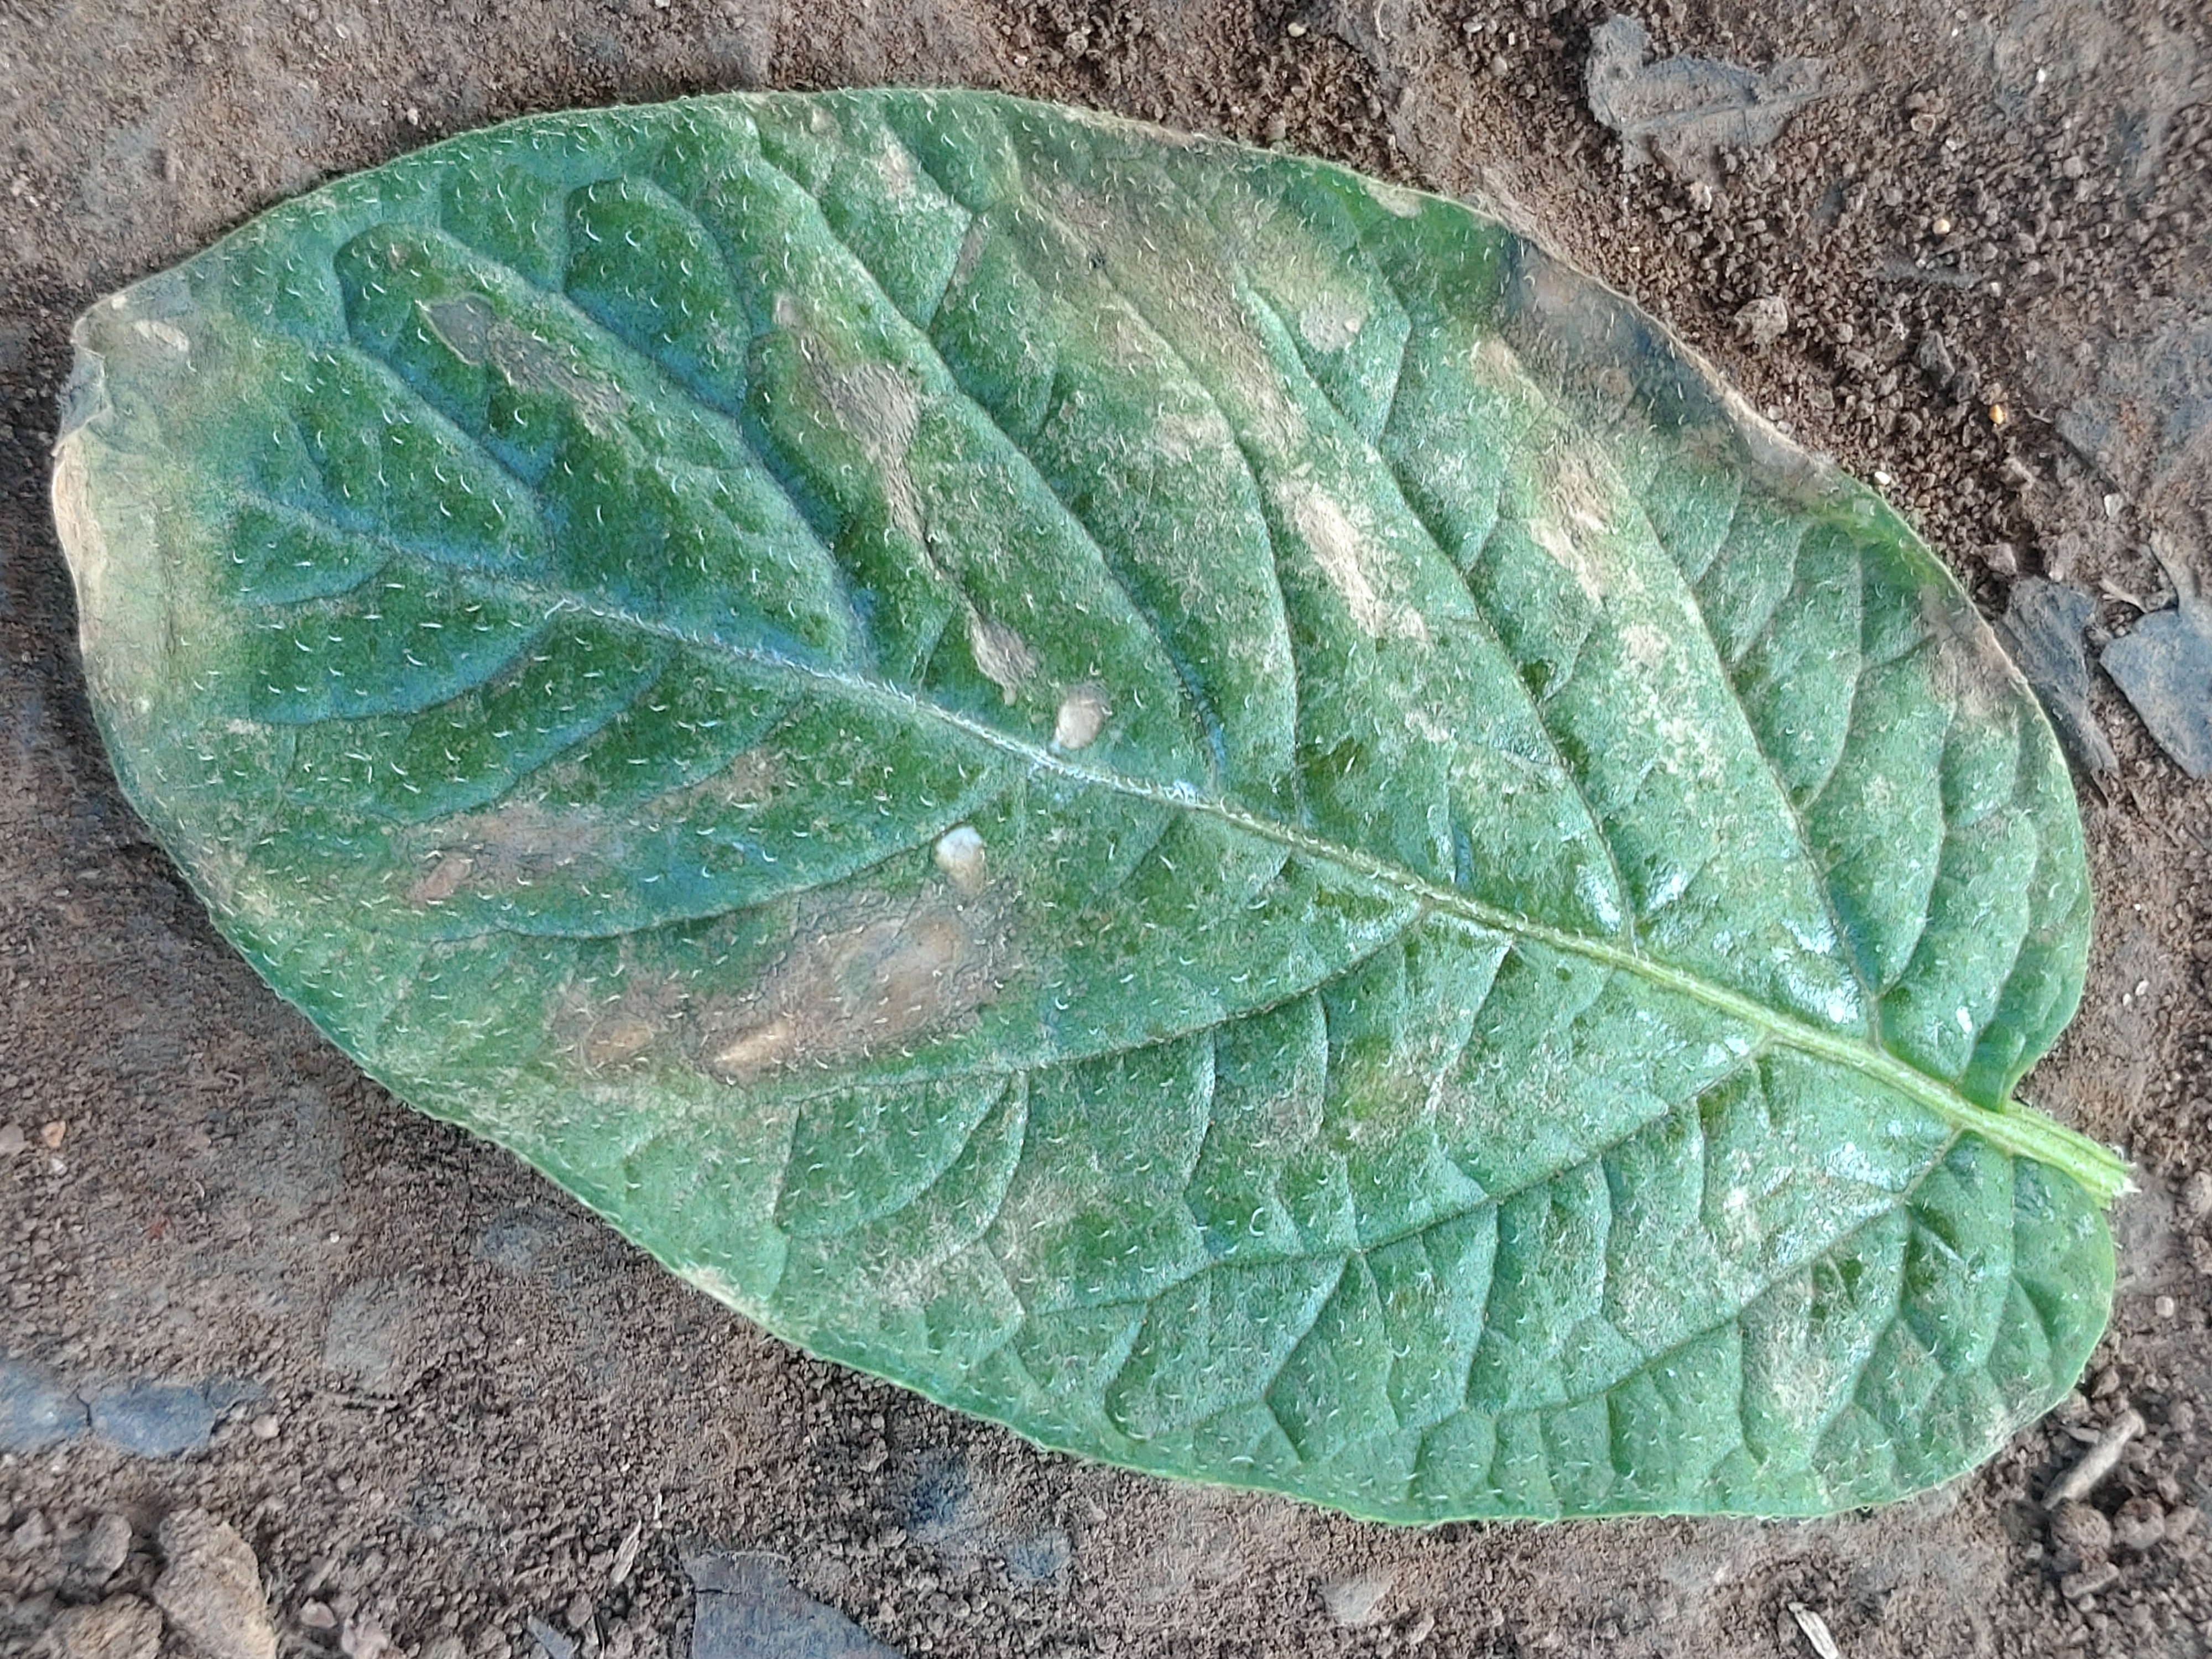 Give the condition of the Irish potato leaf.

early blight
